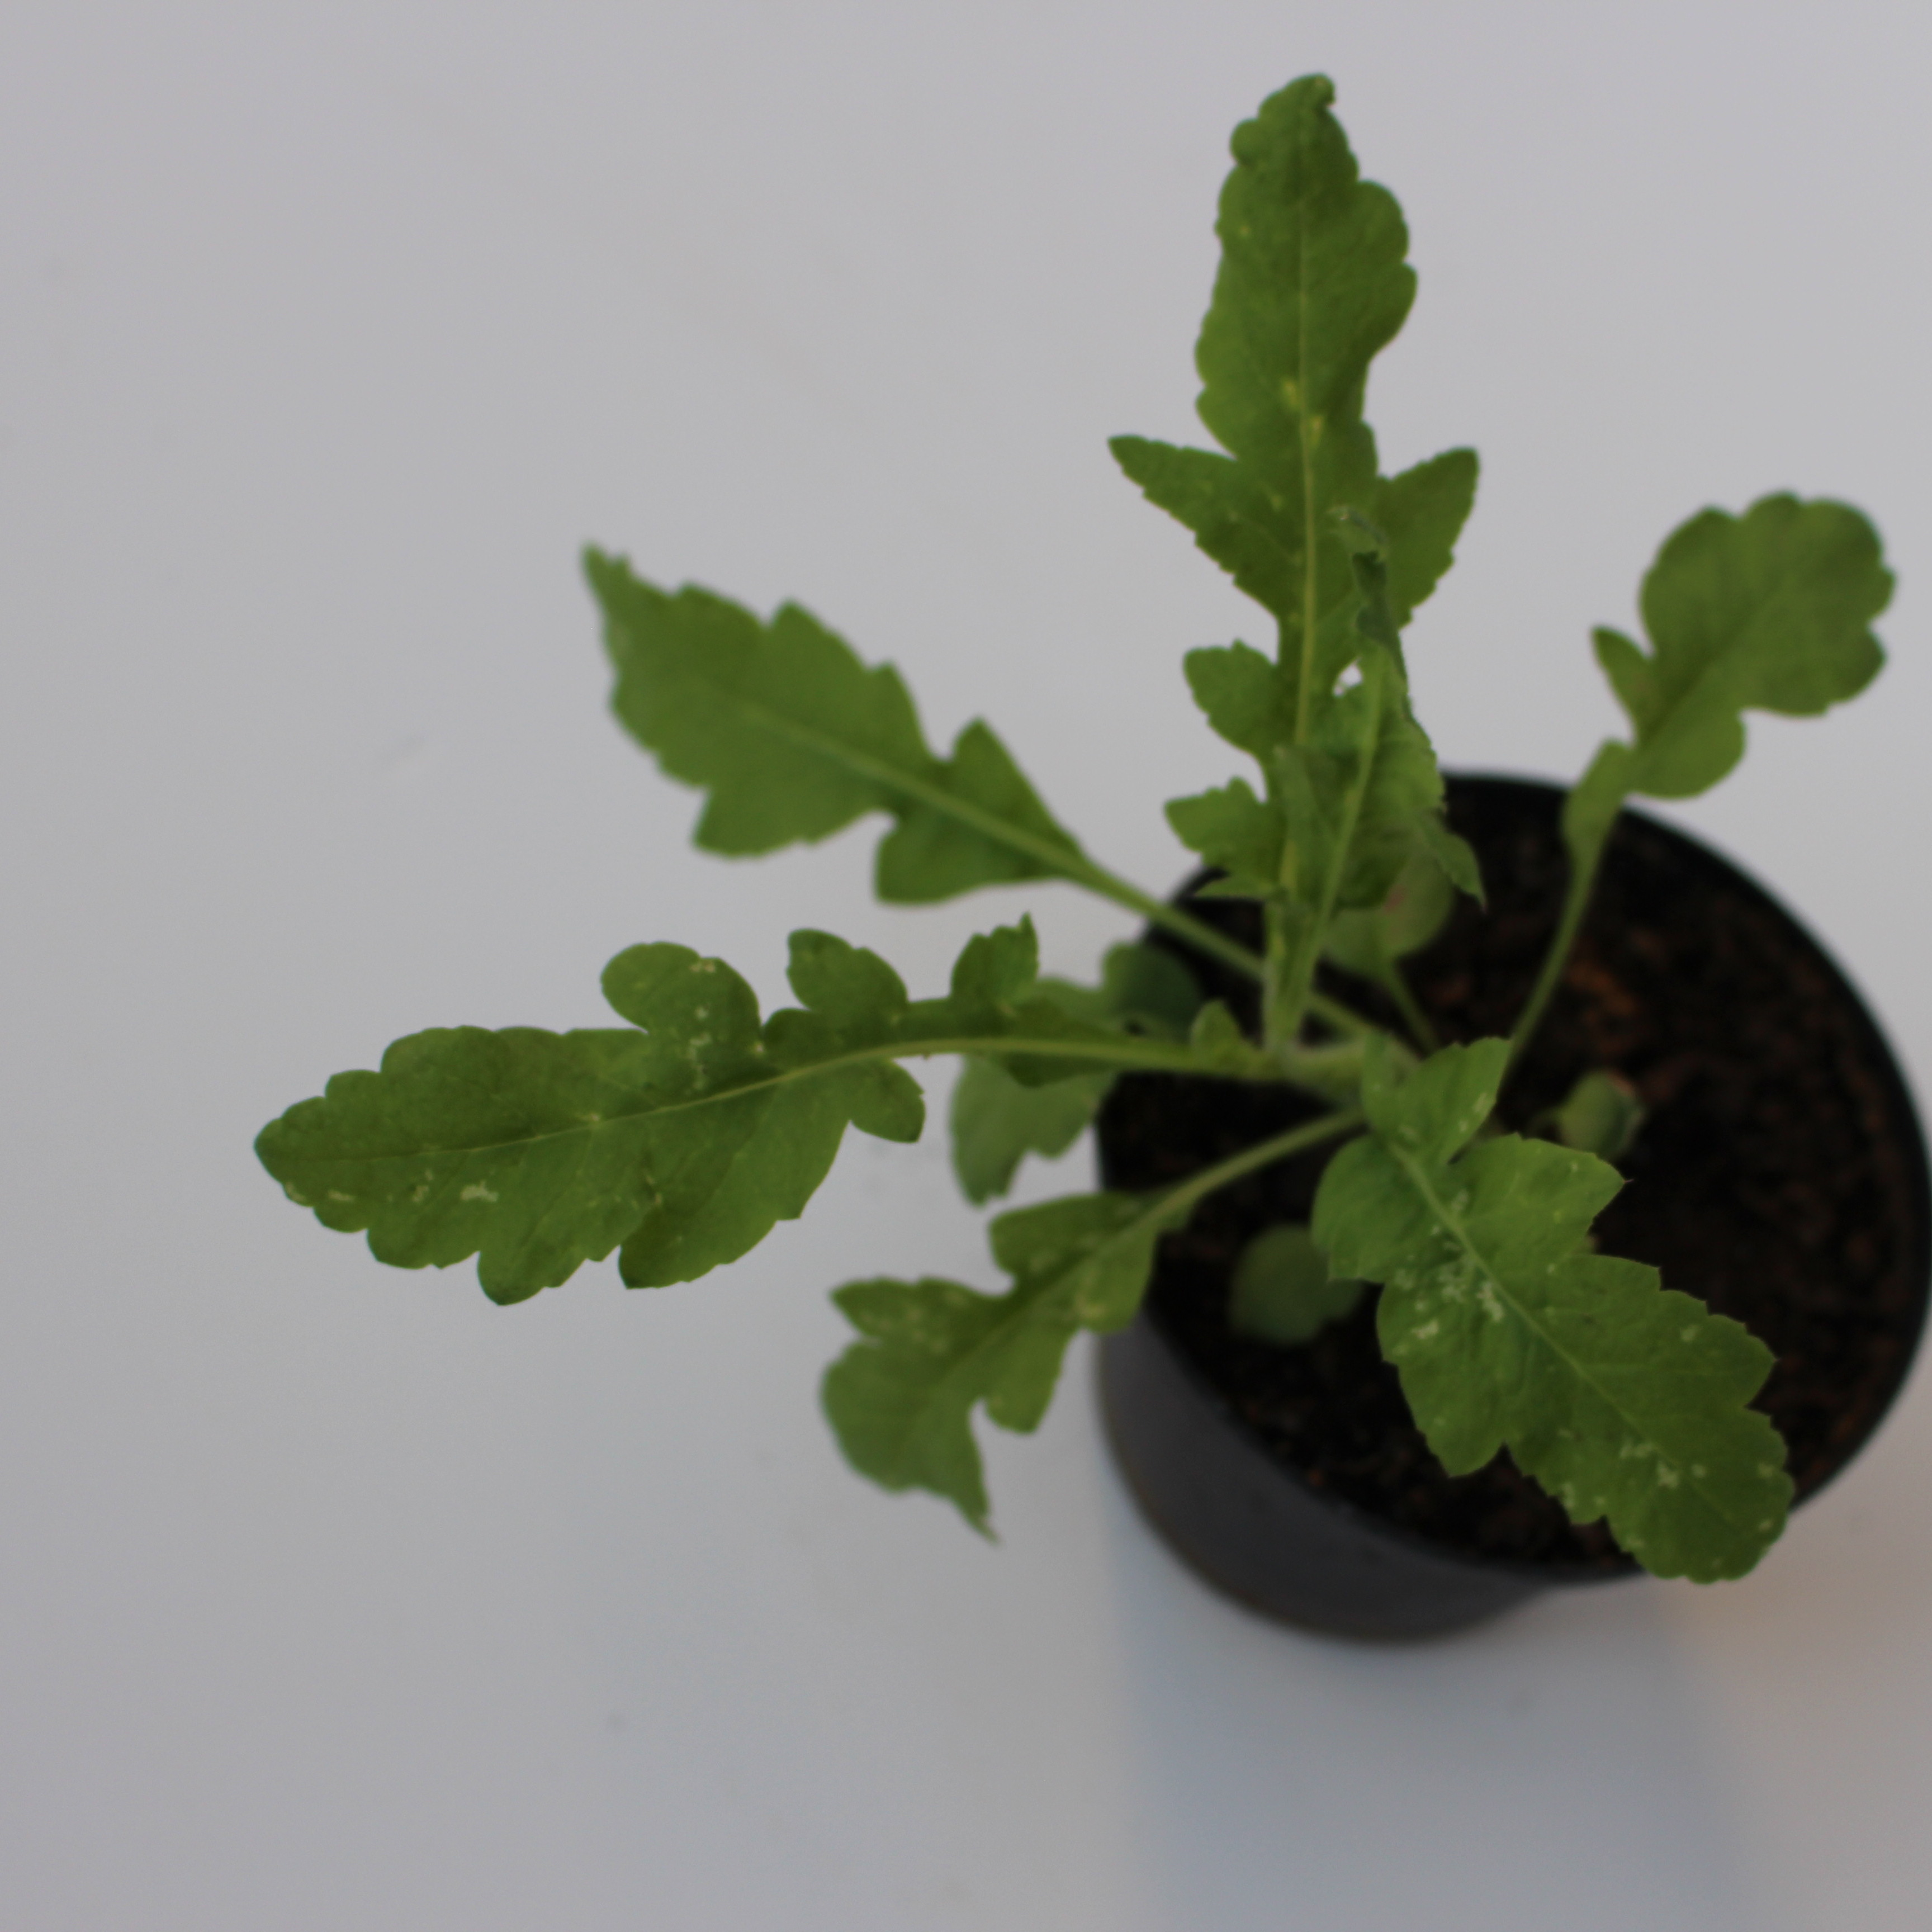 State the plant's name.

Papaver rhoeas
